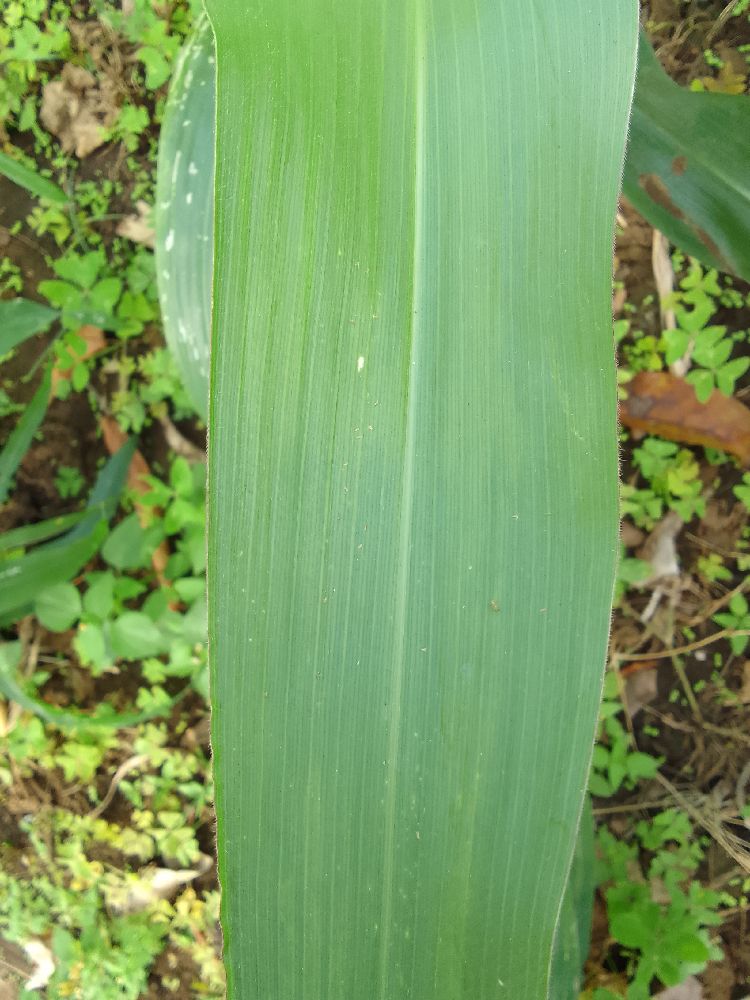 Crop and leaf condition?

maize, healthy
